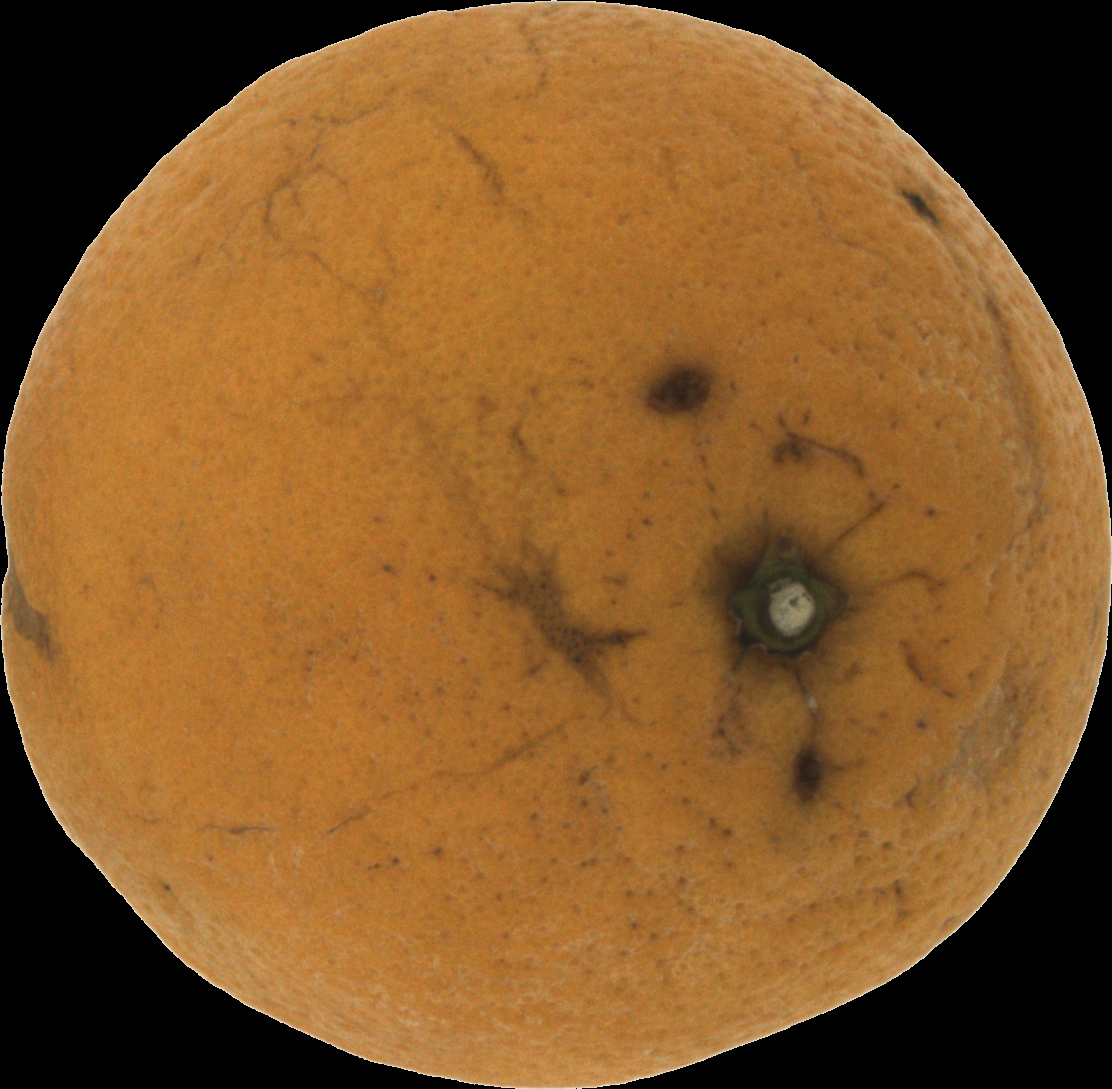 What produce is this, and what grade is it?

orange, bad
